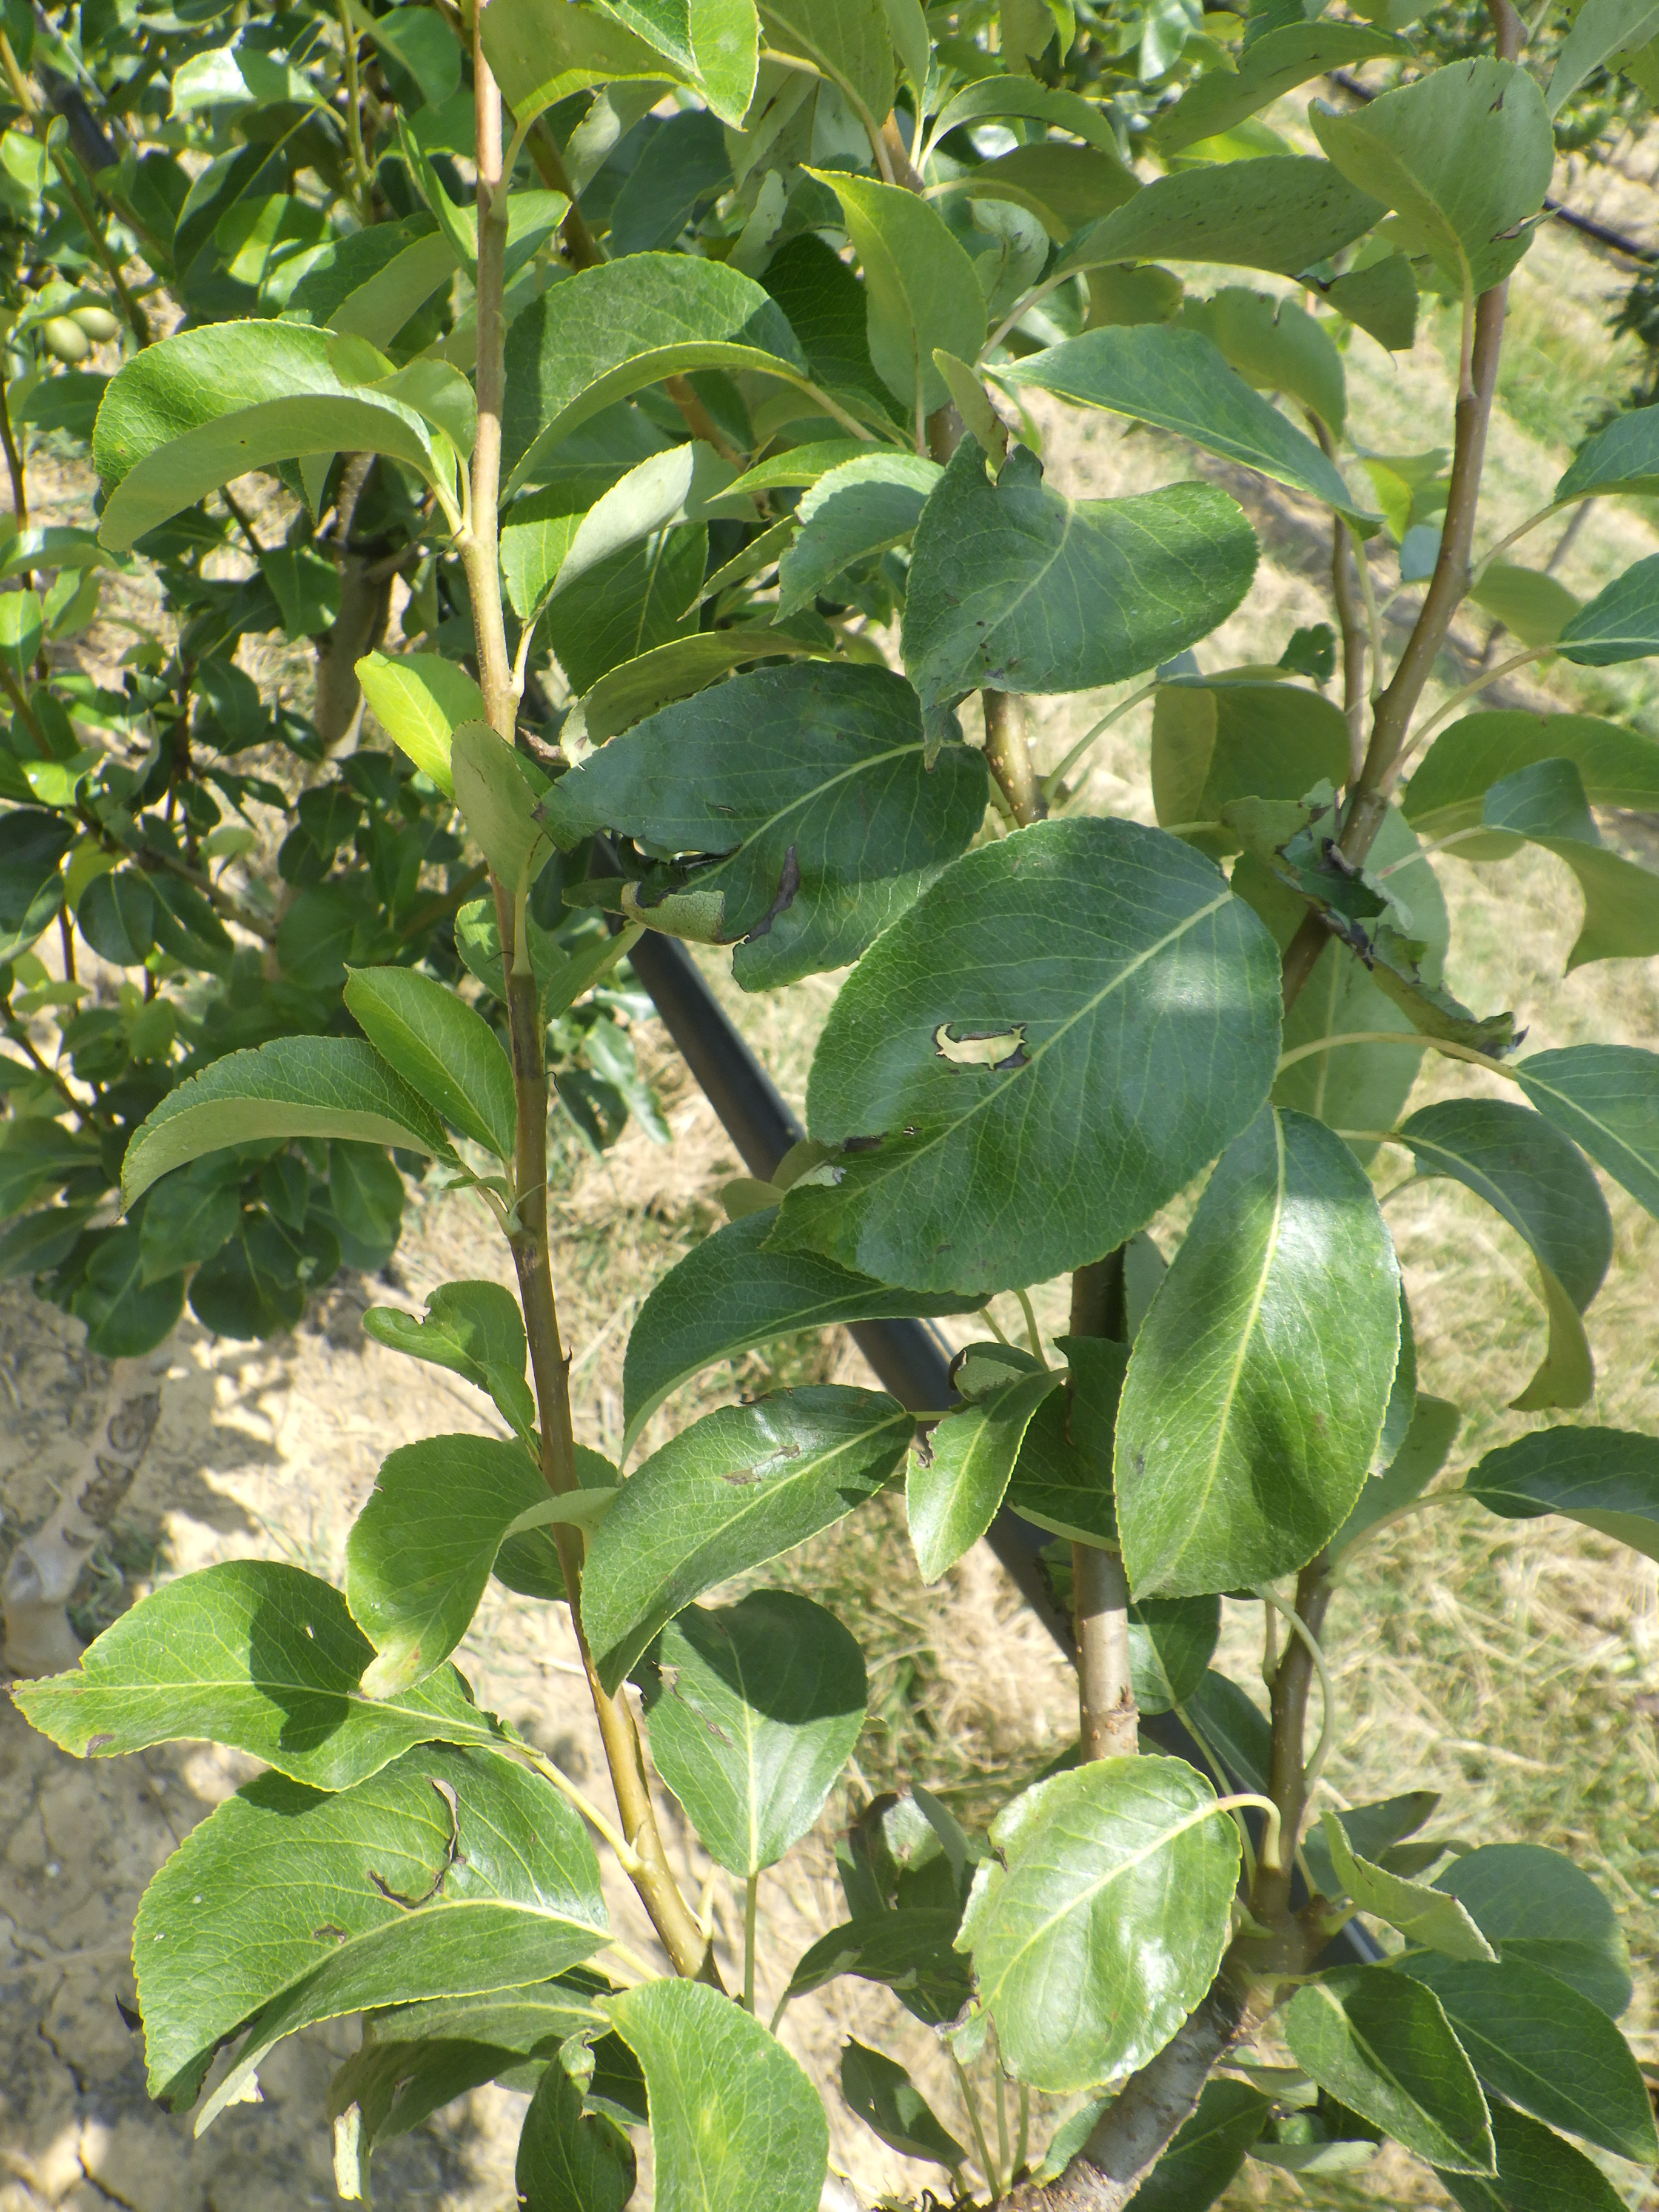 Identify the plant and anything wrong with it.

pear, mechanical damage, phytophagous
